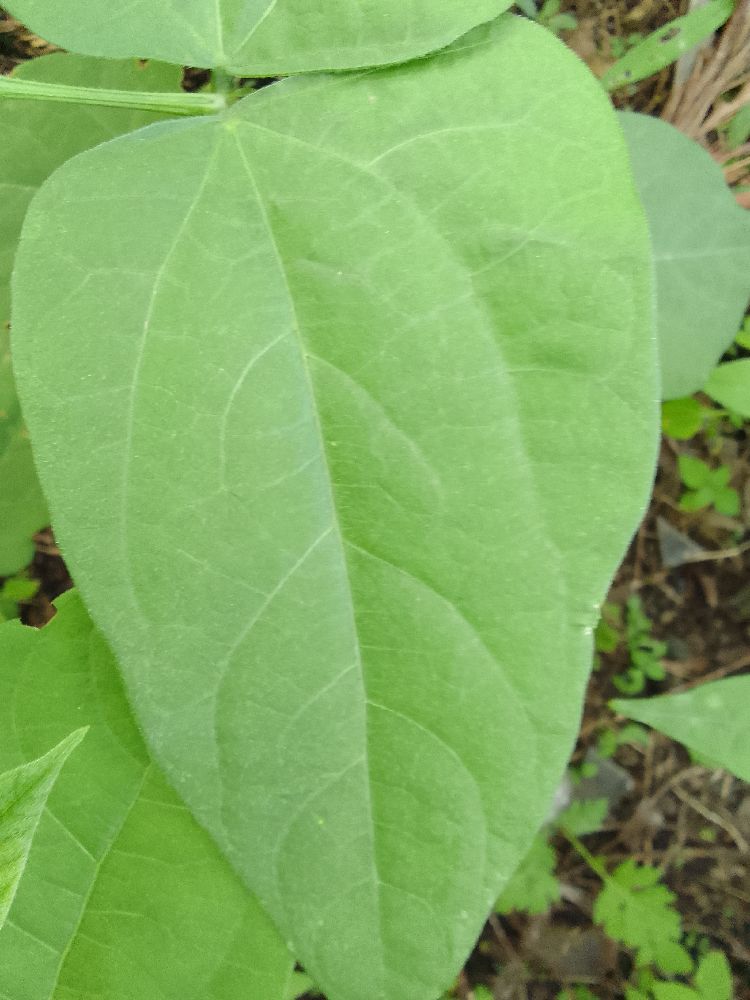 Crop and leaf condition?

common bean, healthy
